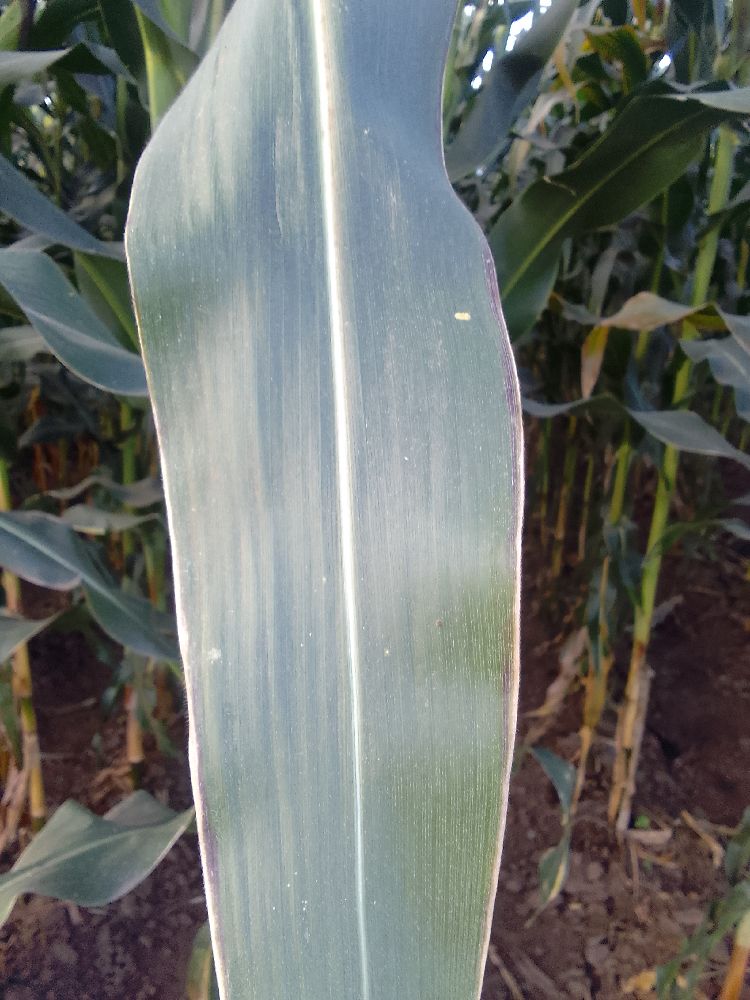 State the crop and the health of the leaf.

maize, healthy
